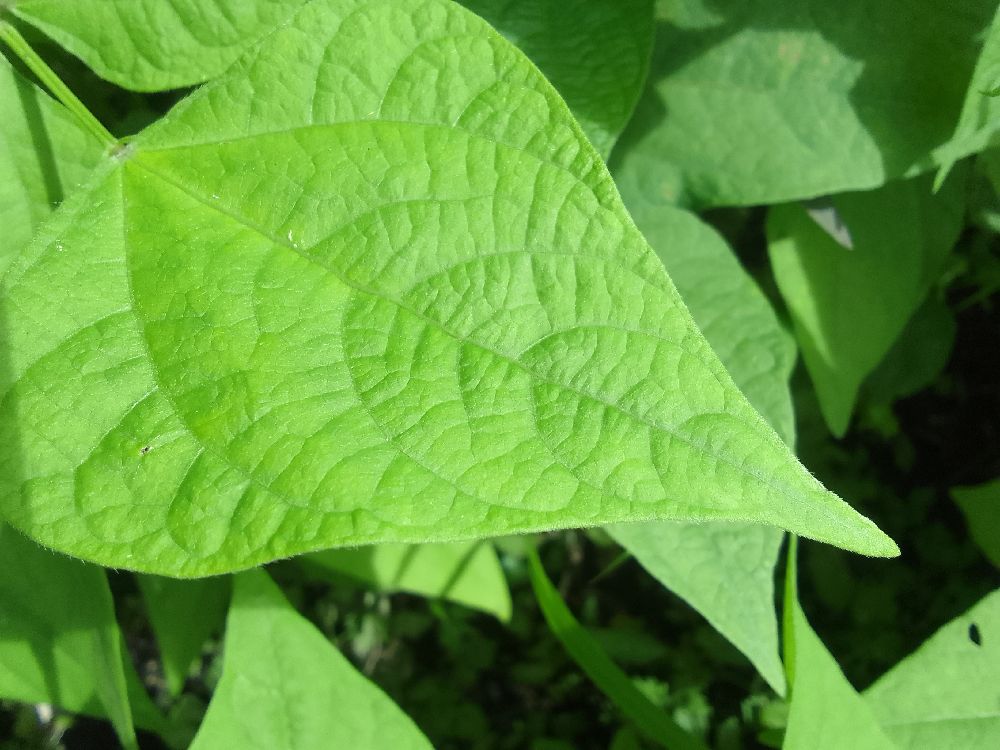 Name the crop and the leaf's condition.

common bean, healthy
